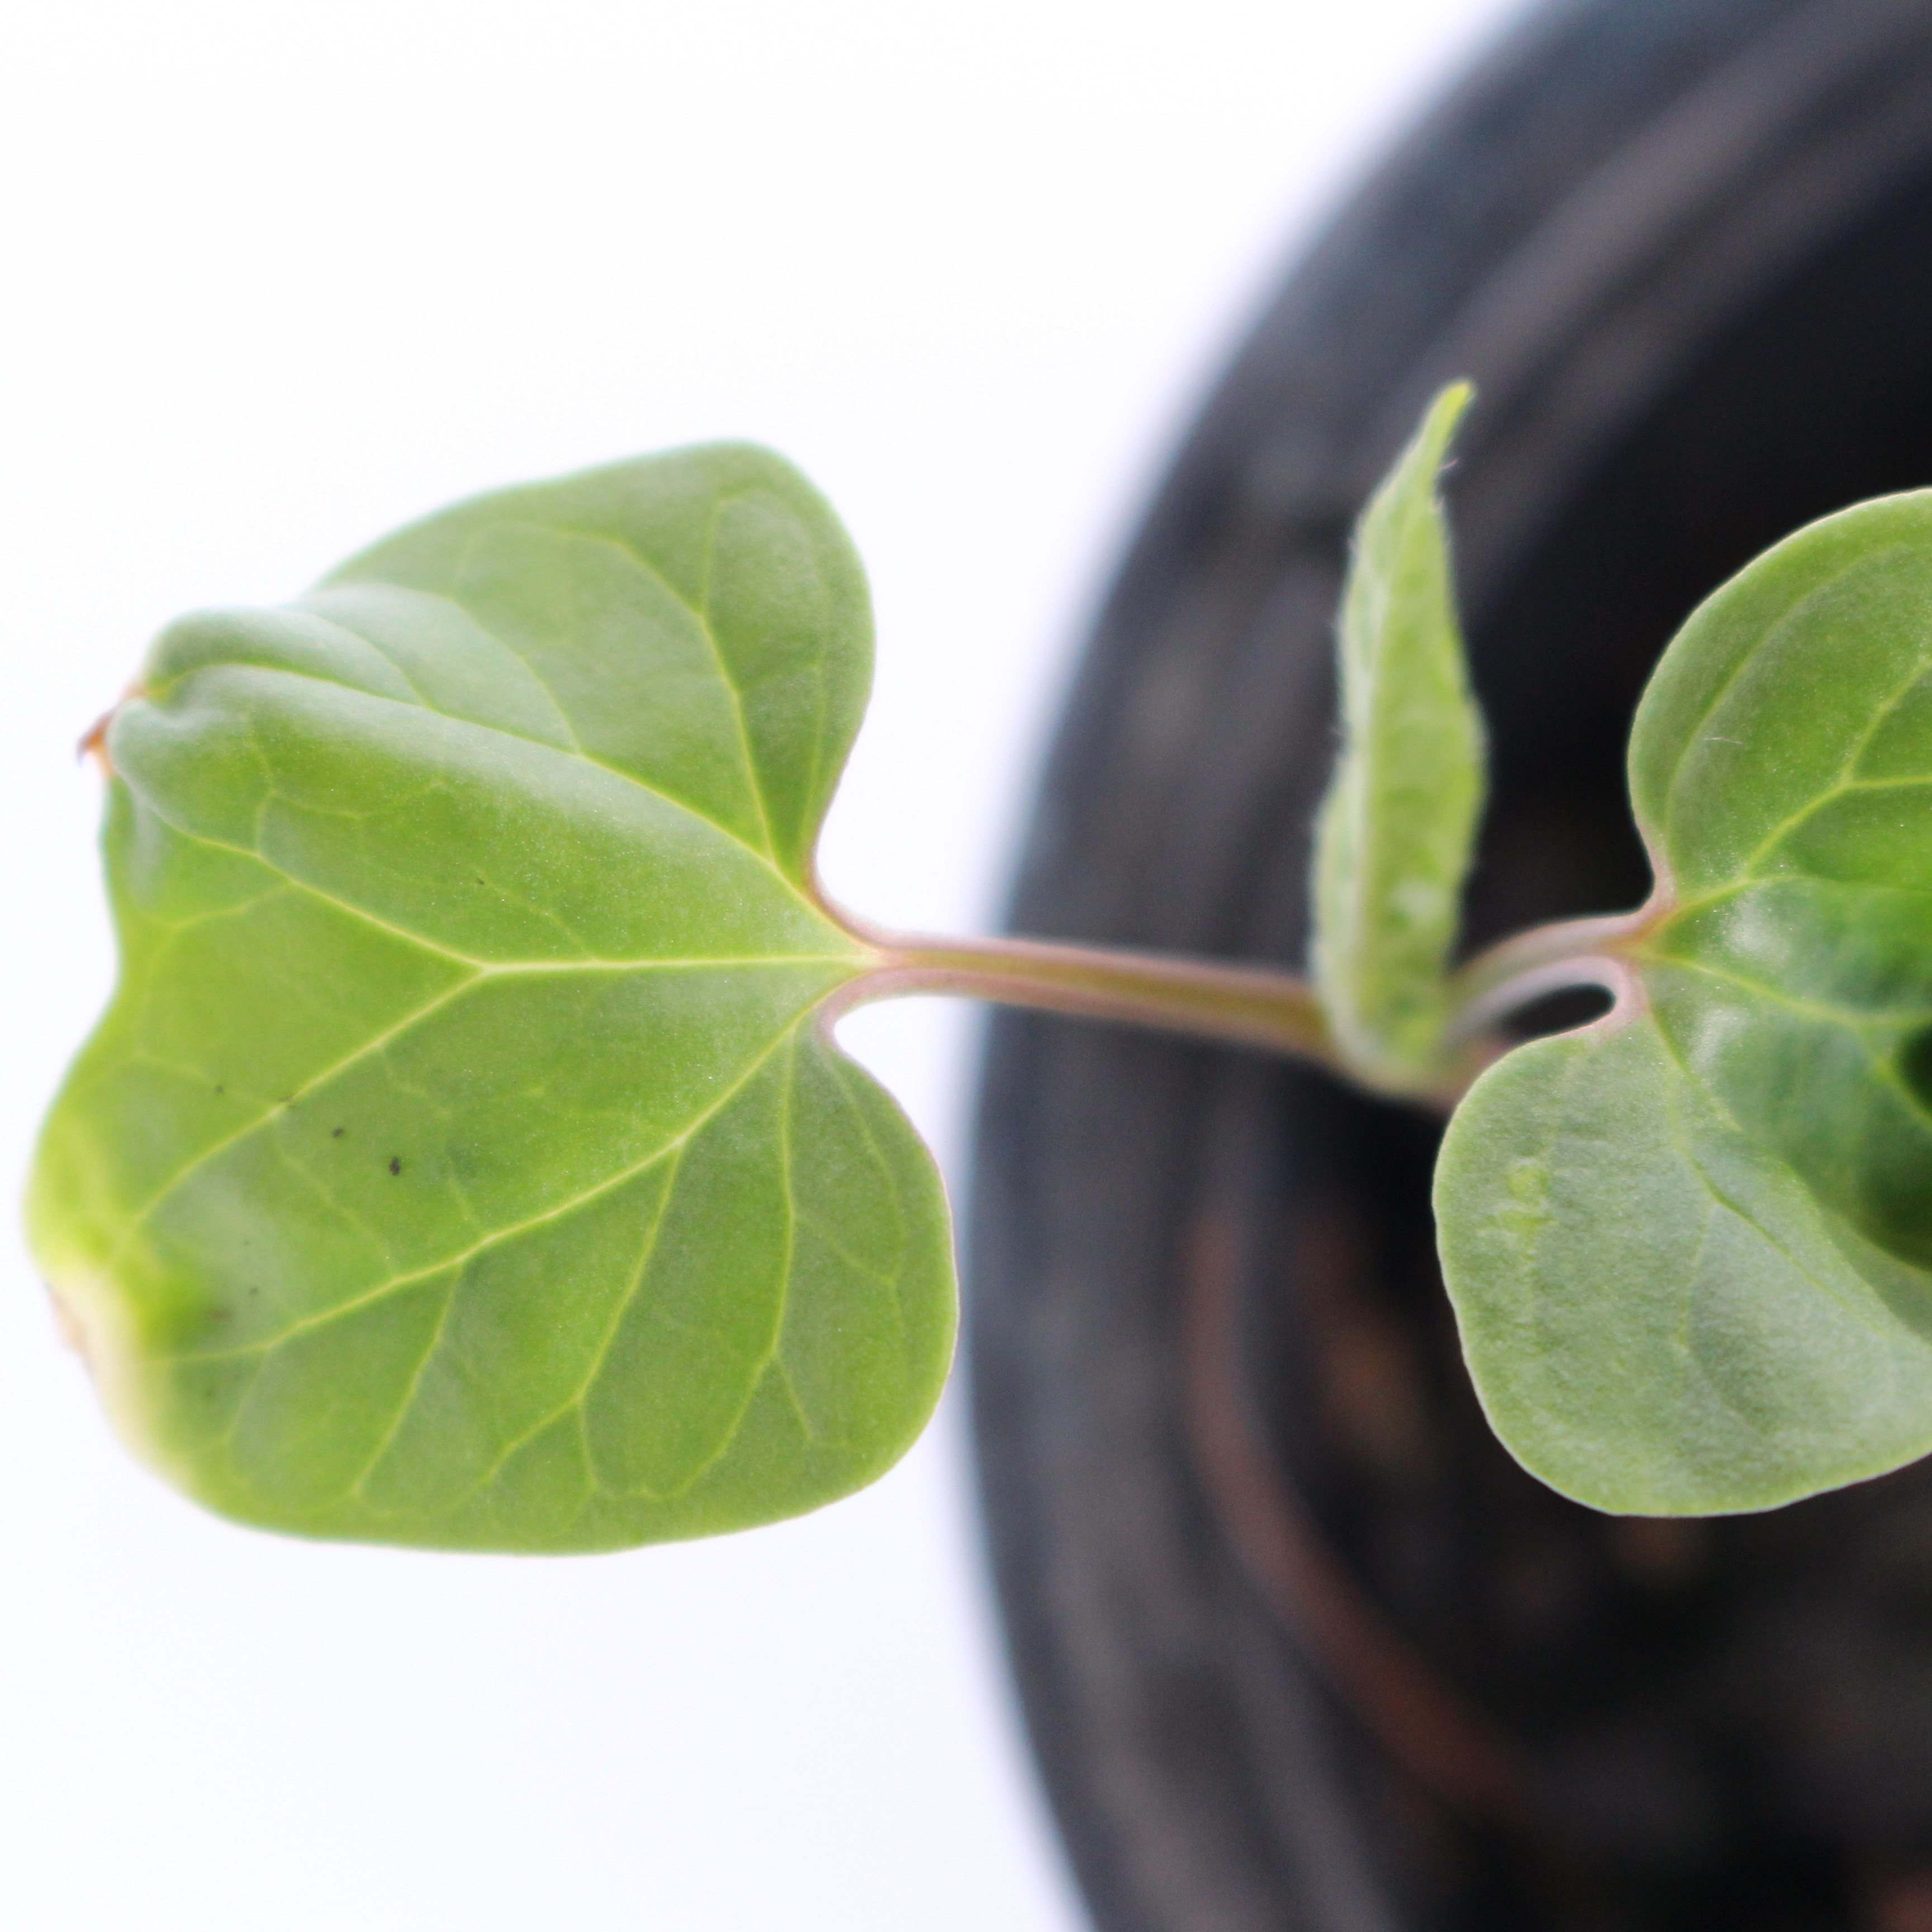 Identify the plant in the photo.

Convolvulus arvensis
